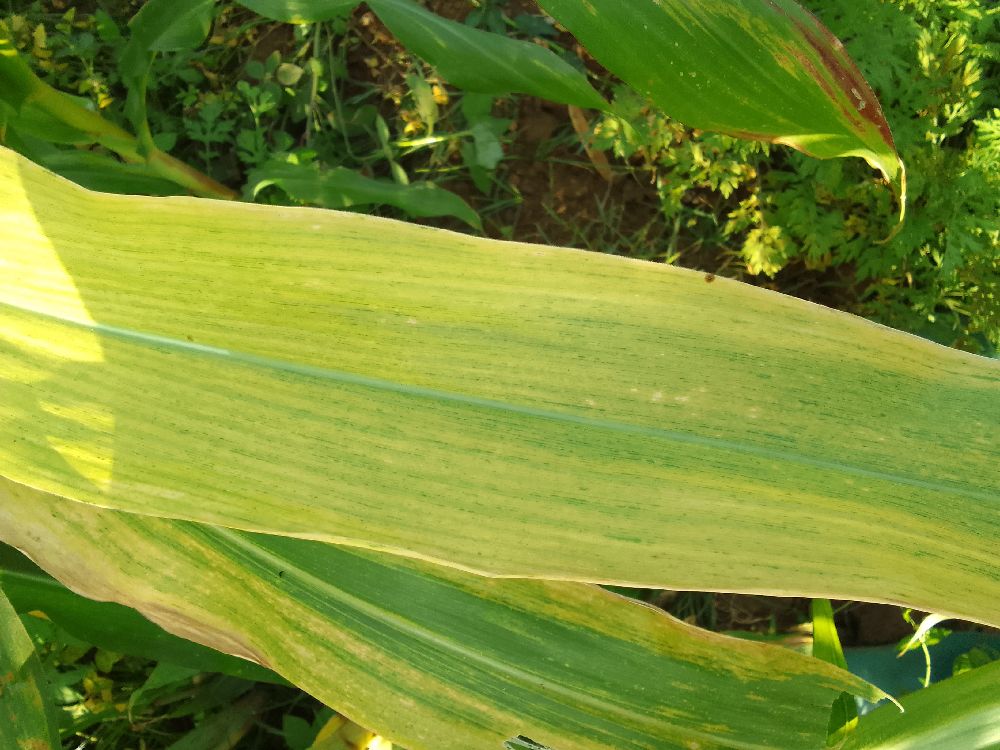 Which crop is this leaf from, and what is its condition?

maize, maize lethal necrosis
